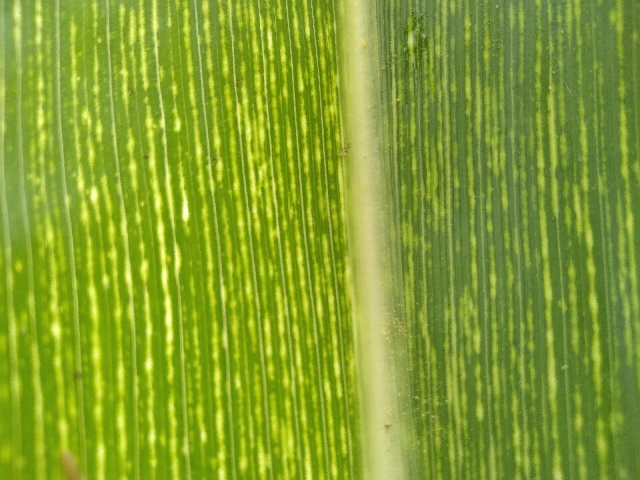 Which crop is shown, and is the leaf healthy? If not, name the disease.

maize, maize streak virus
